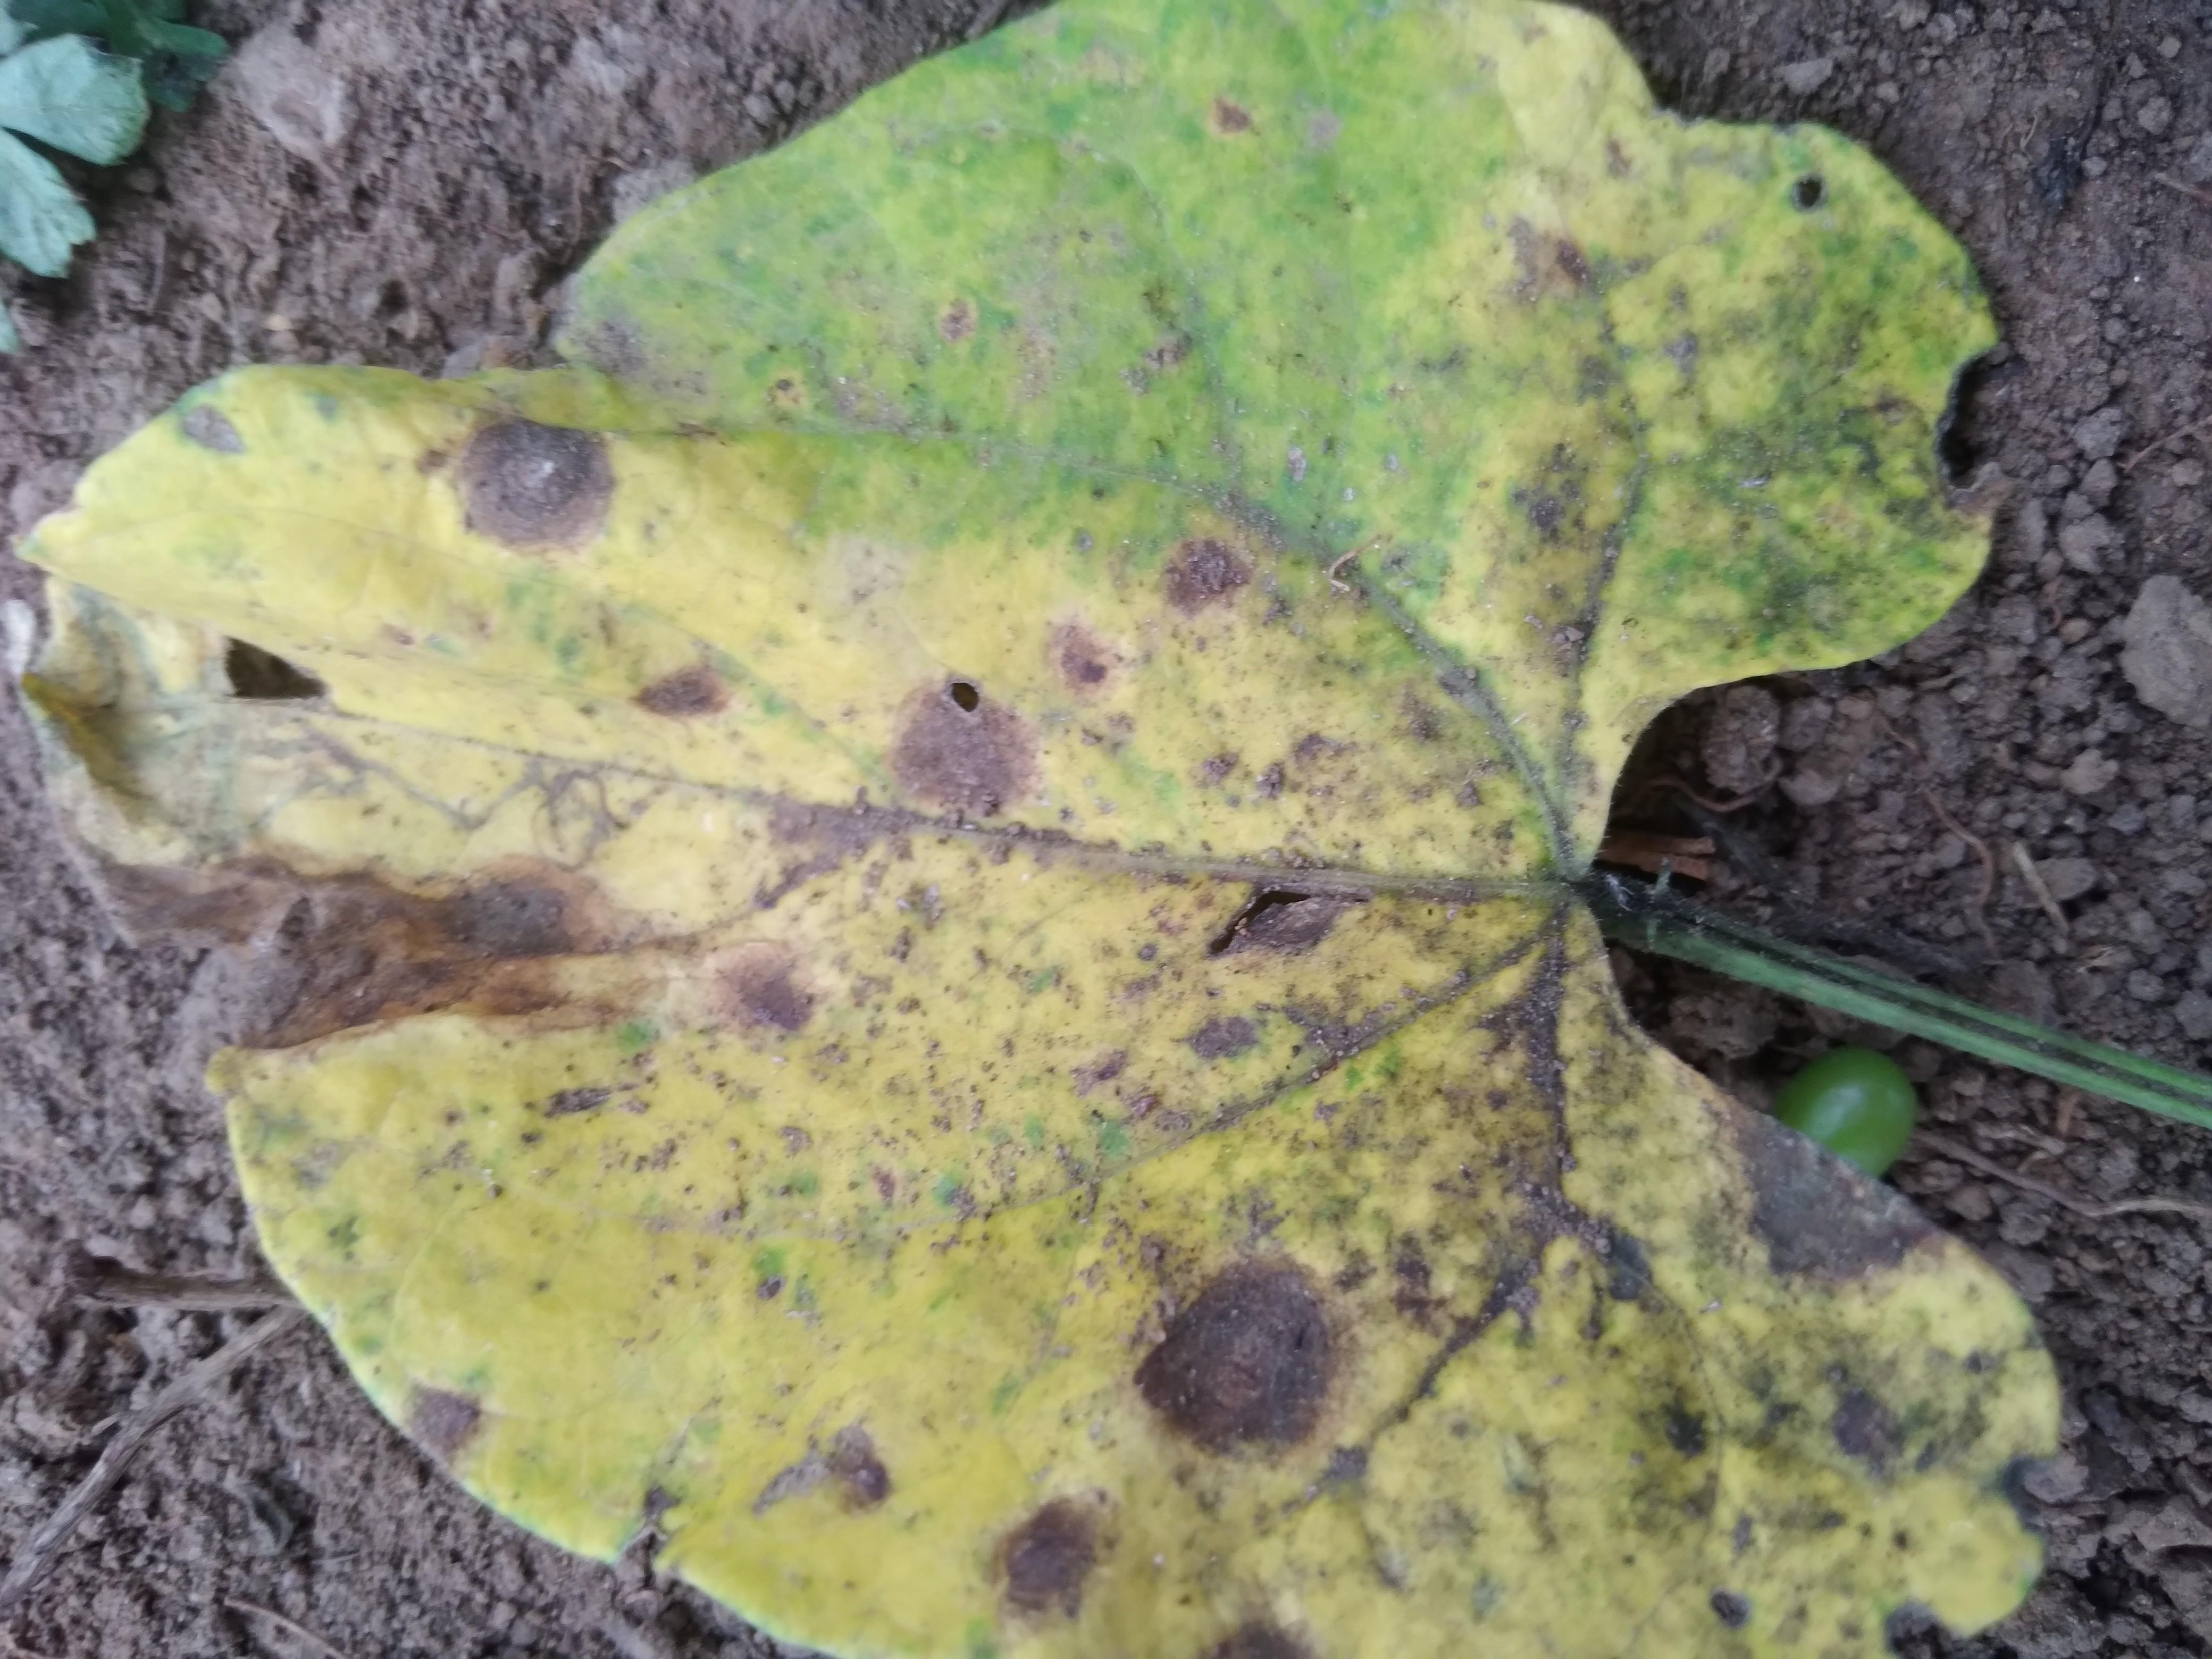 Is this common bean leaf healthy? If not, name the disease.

rust
